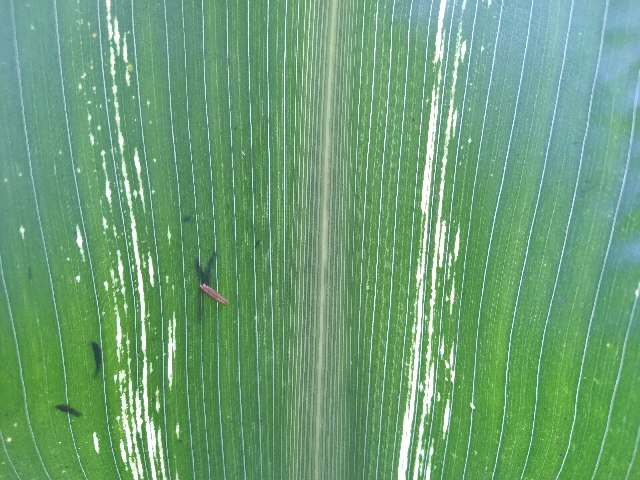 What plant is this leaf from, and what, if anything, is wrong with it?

maize, maize streak virus
